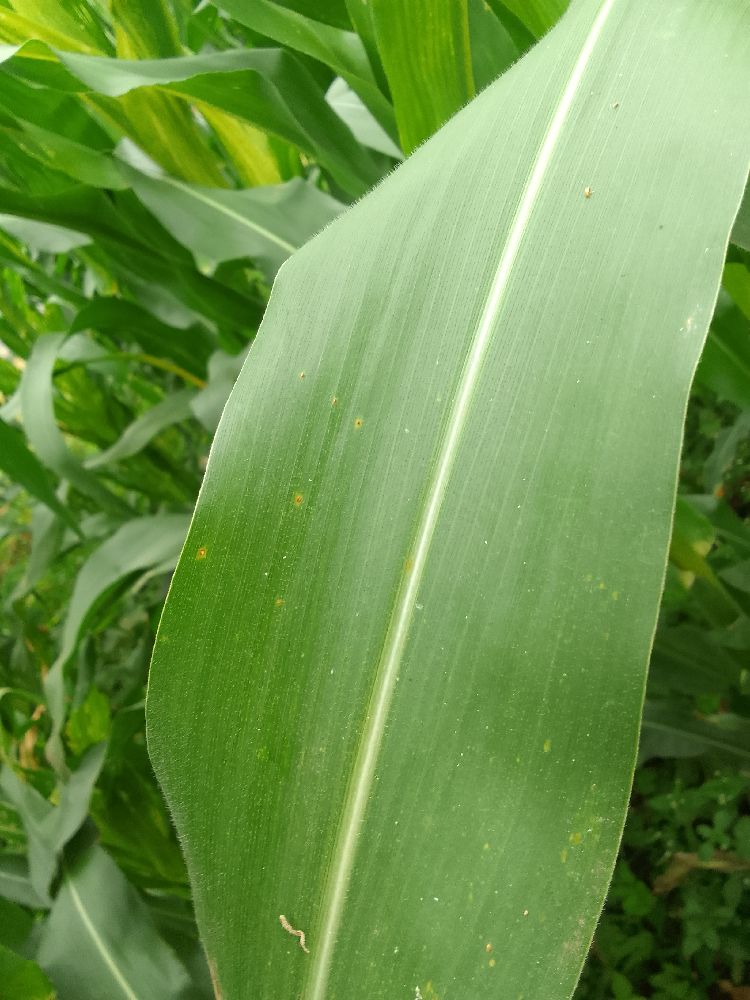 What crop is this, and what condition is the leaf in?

maize, healthy
